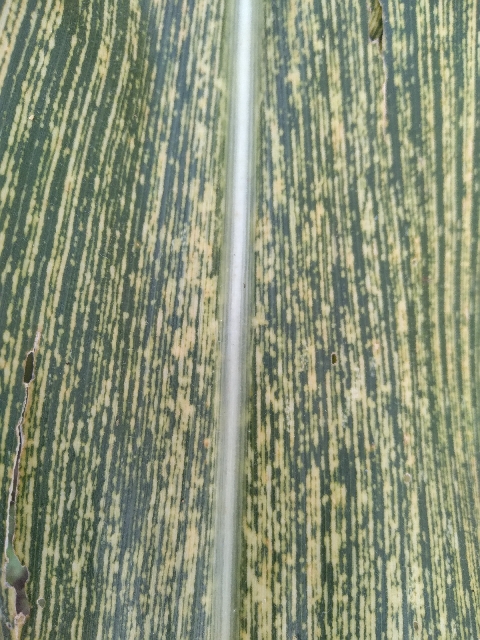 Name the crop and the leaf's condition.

maize, maize streak virus
